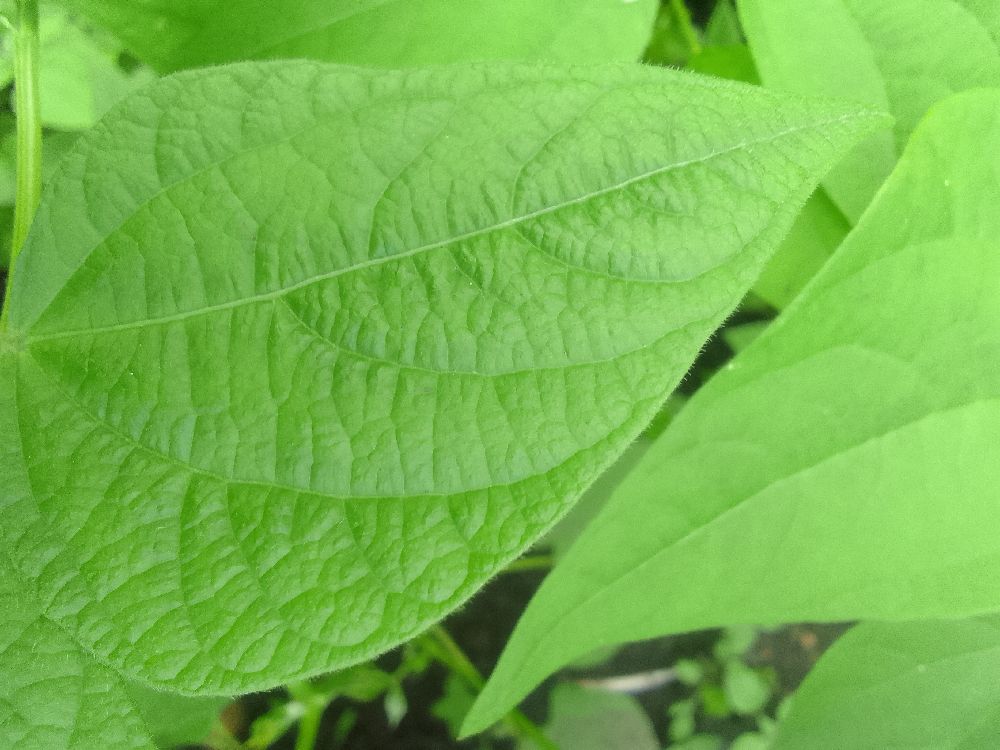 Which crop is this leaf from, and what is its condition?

common bean, healthy
